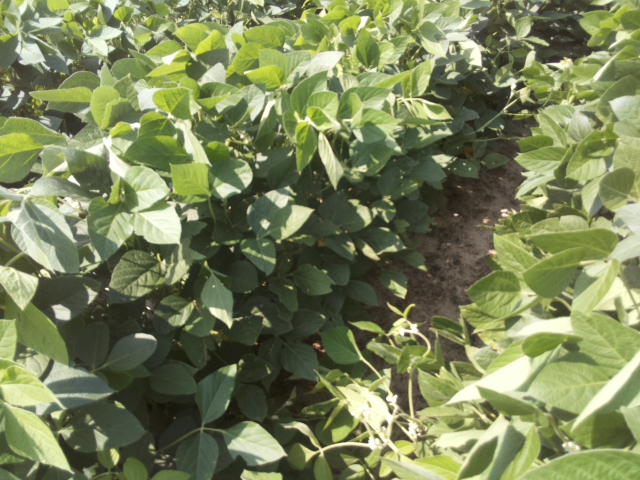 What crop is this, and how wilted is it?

soybean, leaves with no wilting
